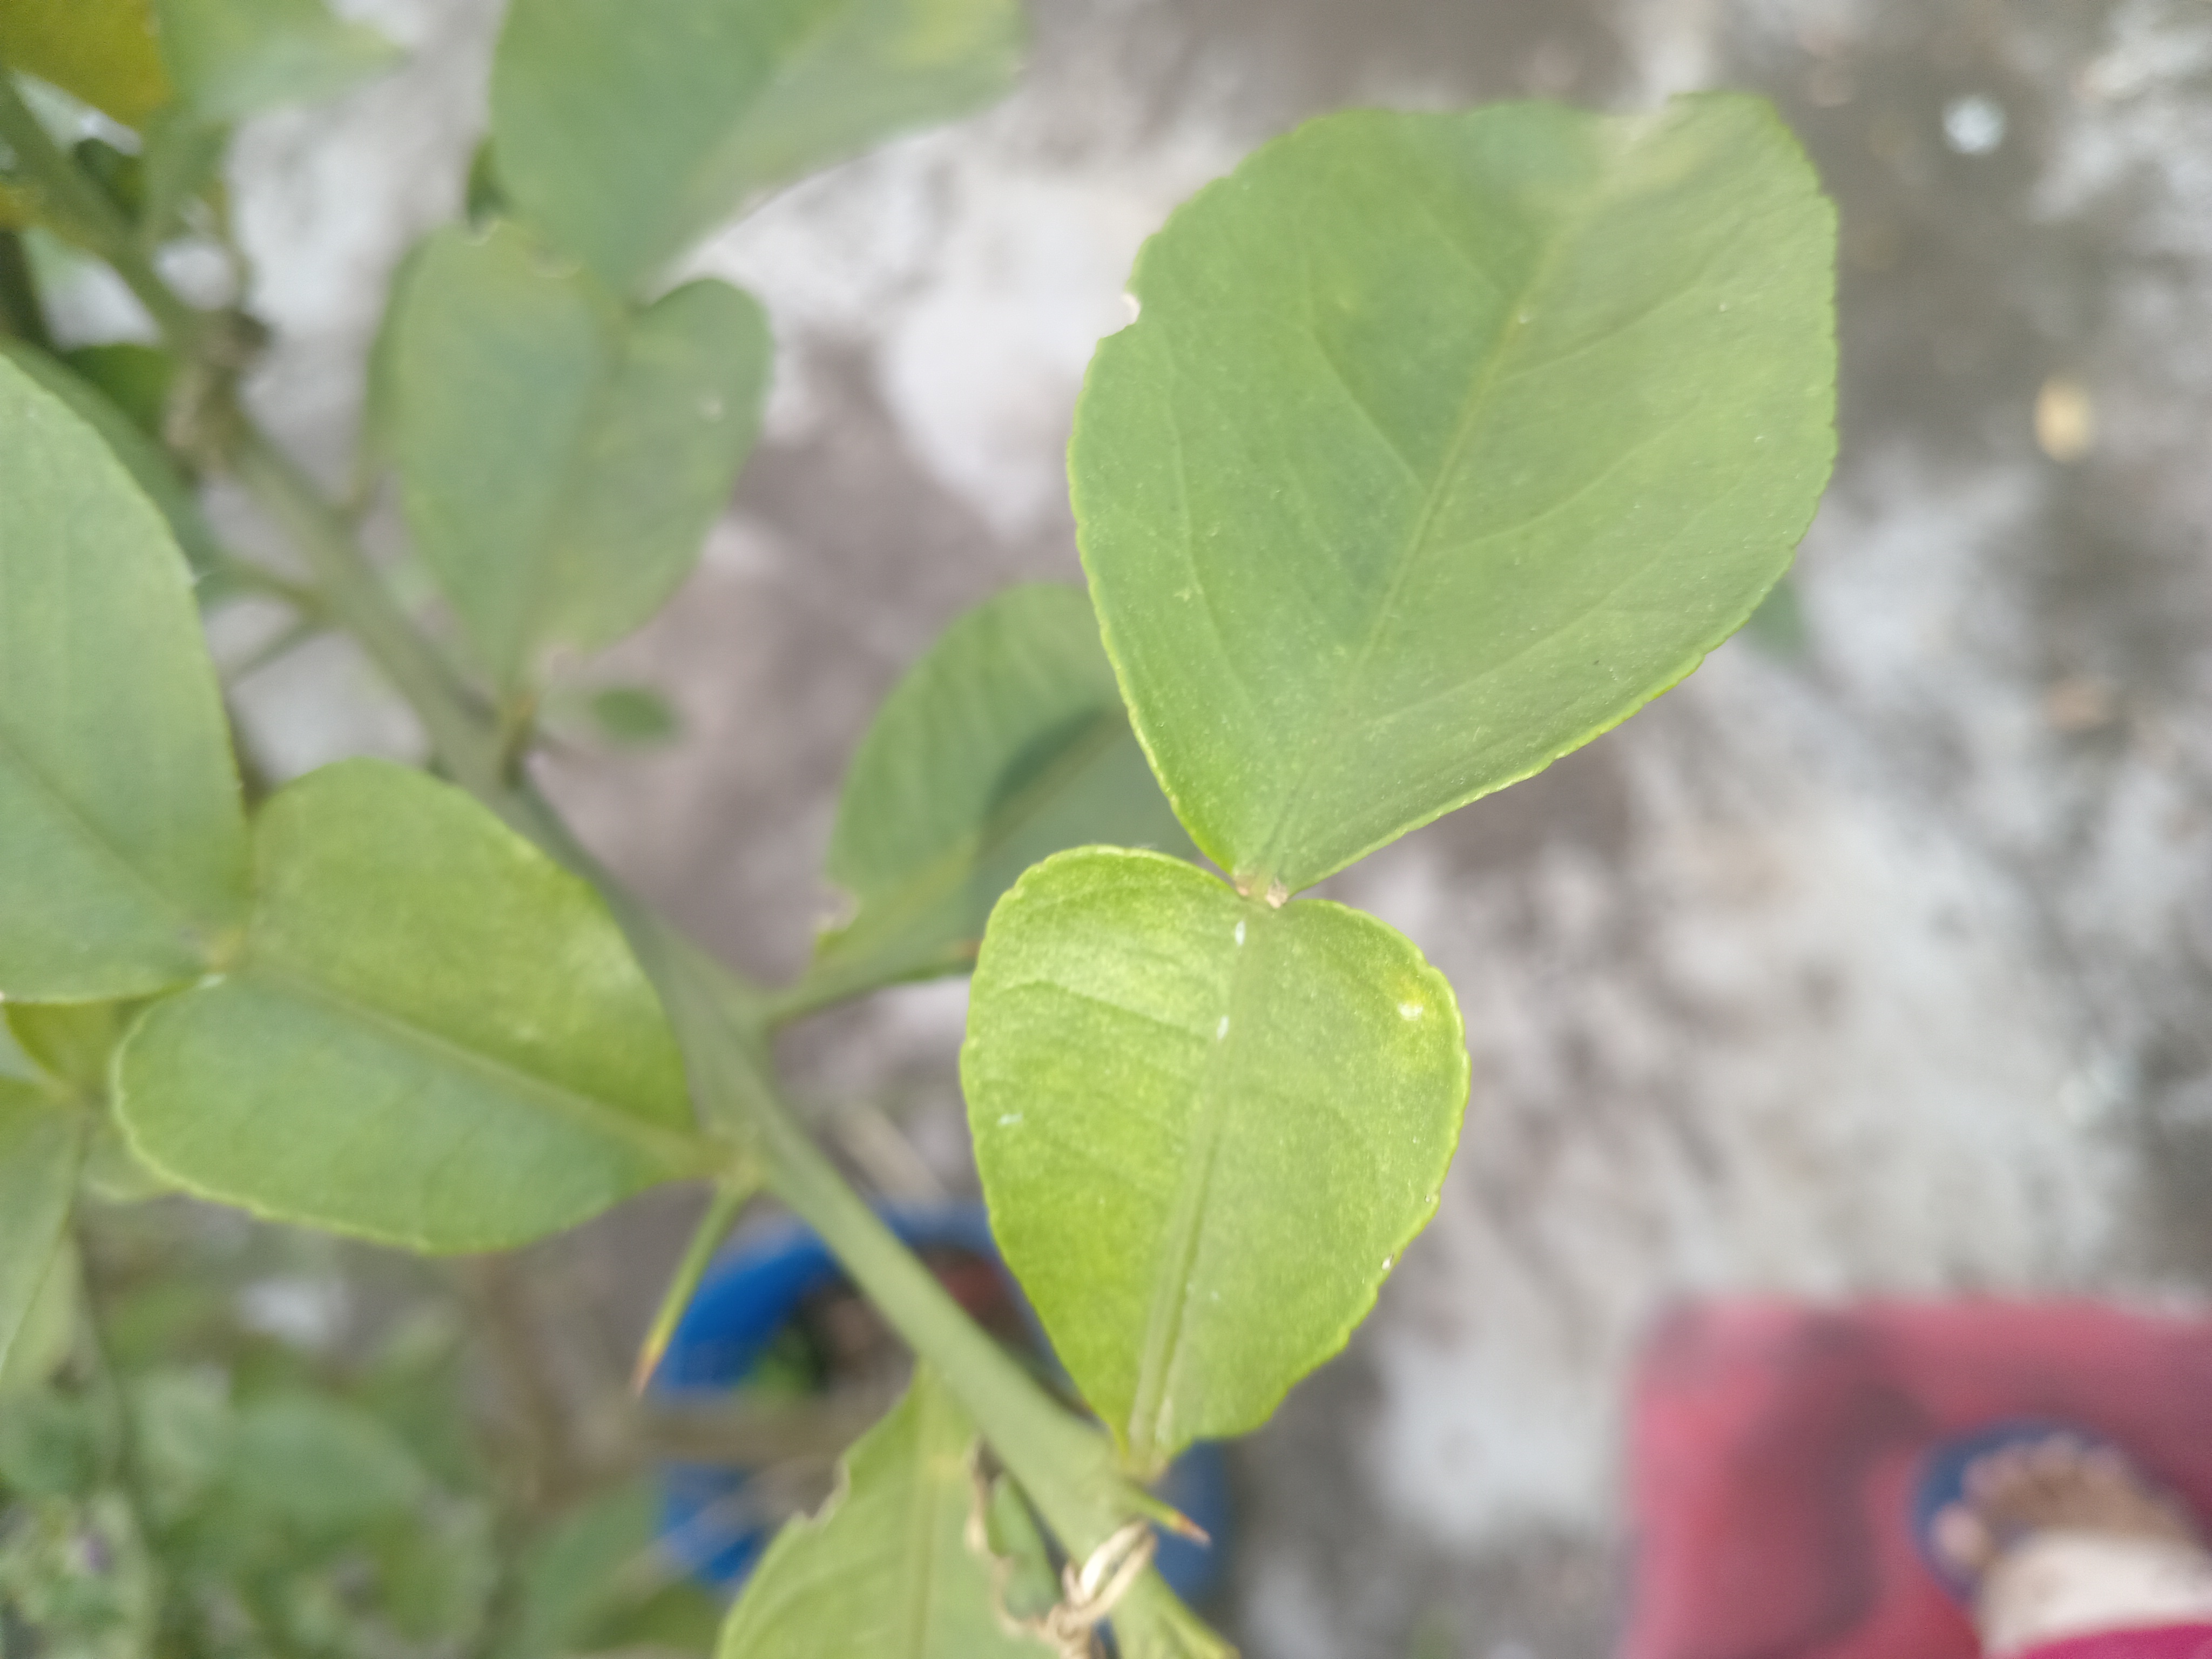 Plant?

lemon
